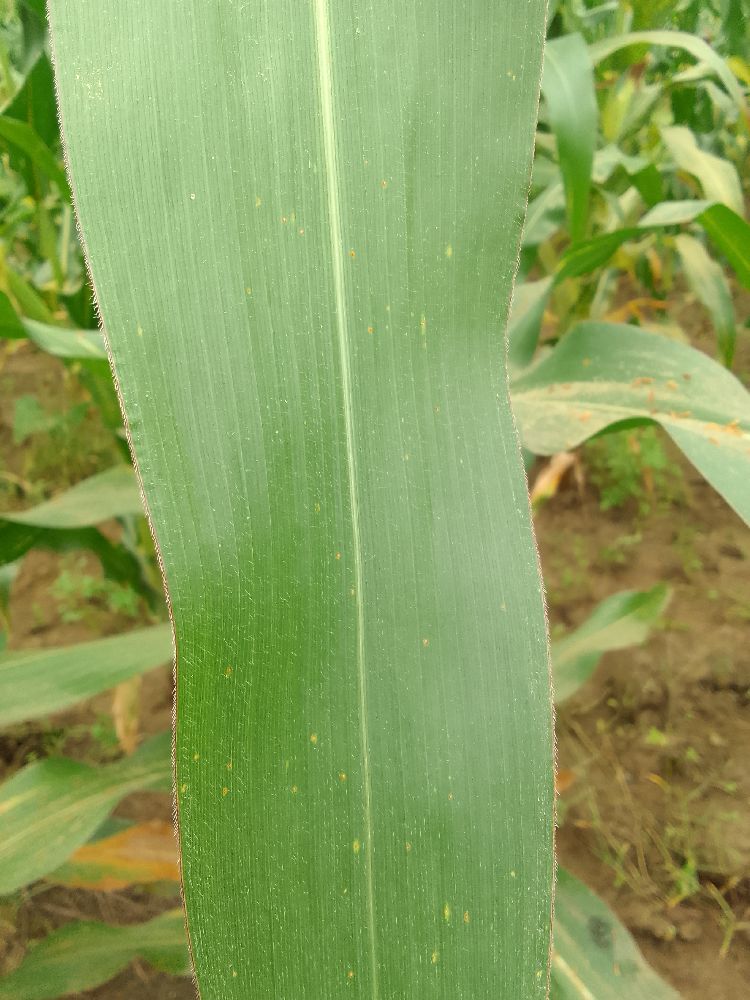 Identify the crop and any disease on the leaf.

maize, healthy
